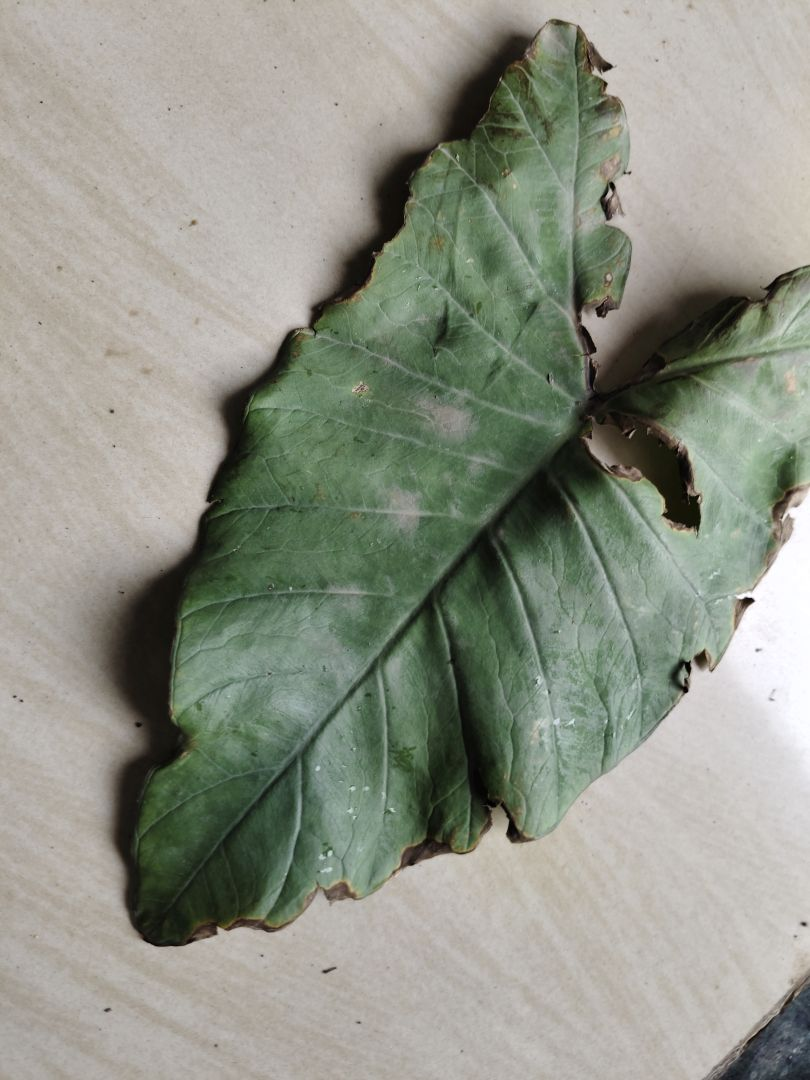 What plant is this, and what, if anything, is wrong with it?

taro, leaf blight
